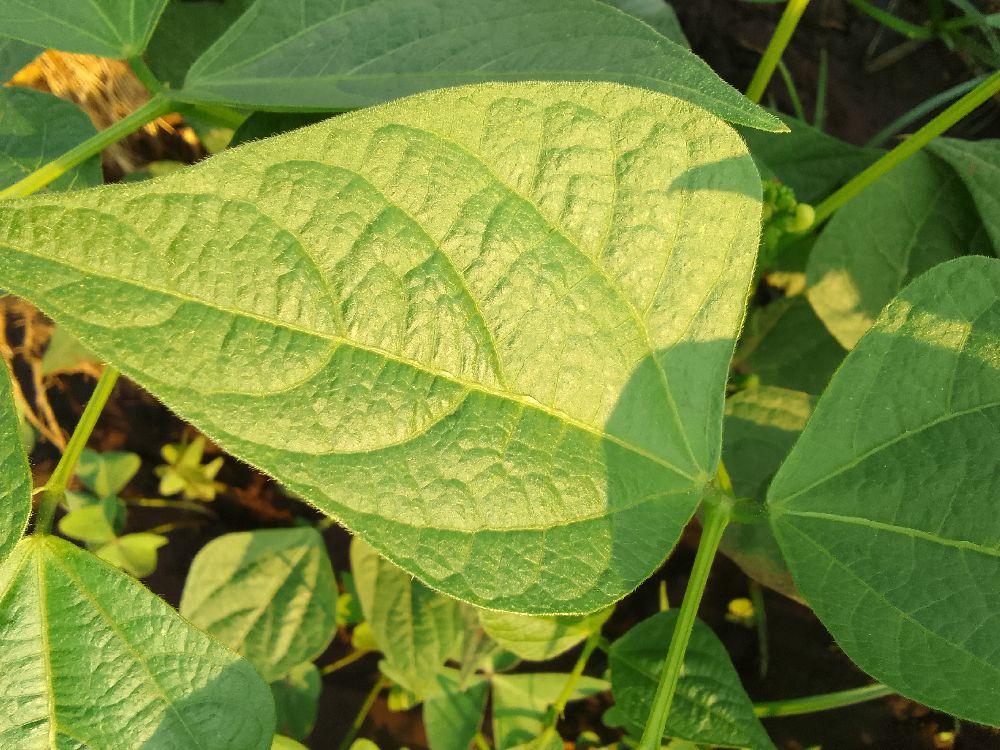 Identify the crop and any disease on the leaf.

common bean, healthy
